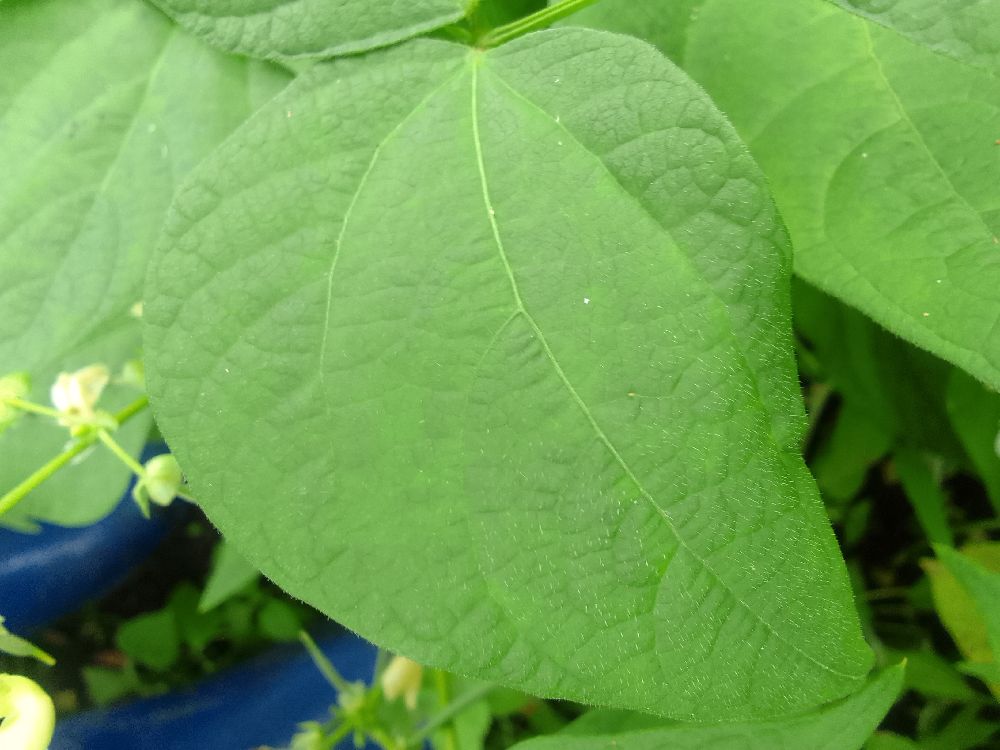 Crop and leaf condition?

common bean, healthy
